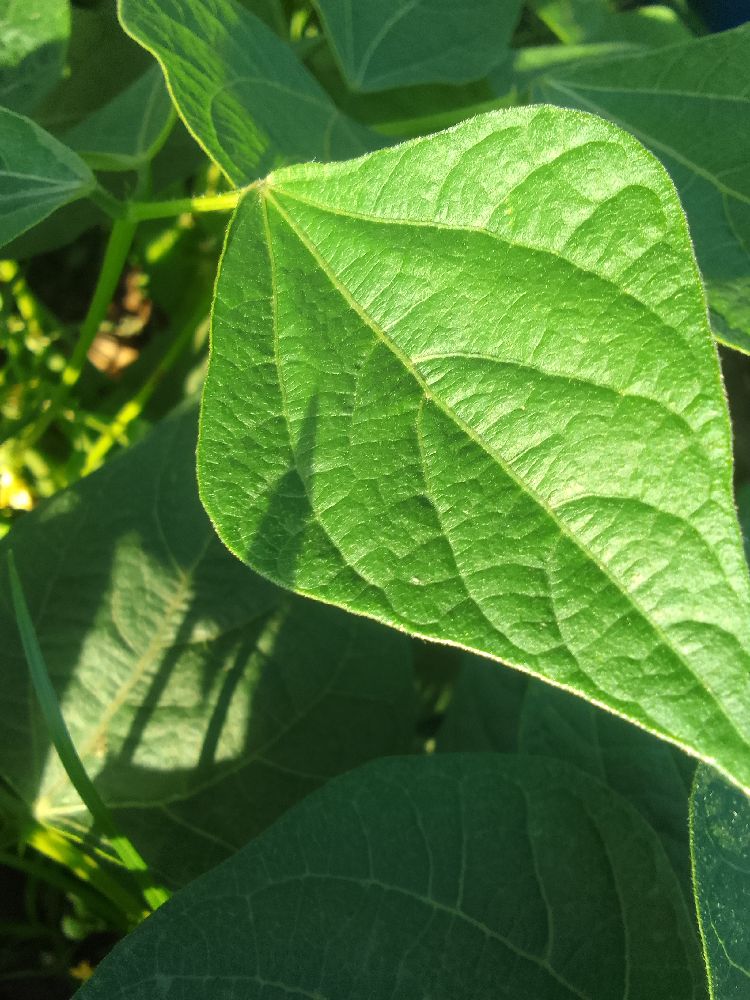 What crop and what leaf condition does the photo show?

common bean, healthy
